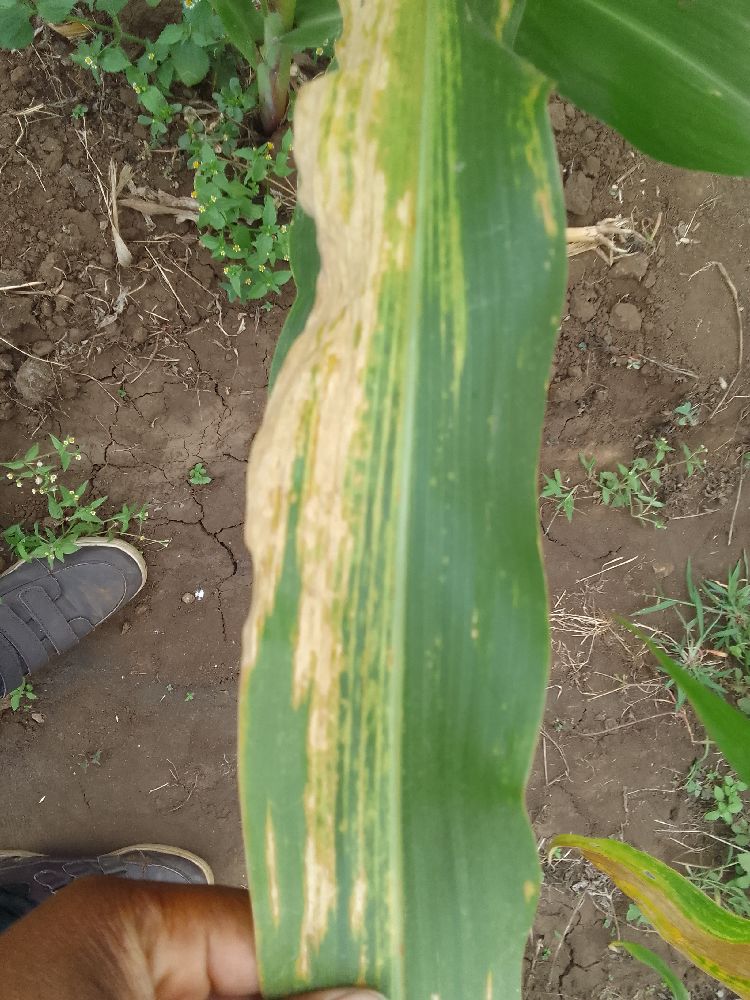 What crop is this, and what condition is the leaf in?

maize, maize lethal necrosis
